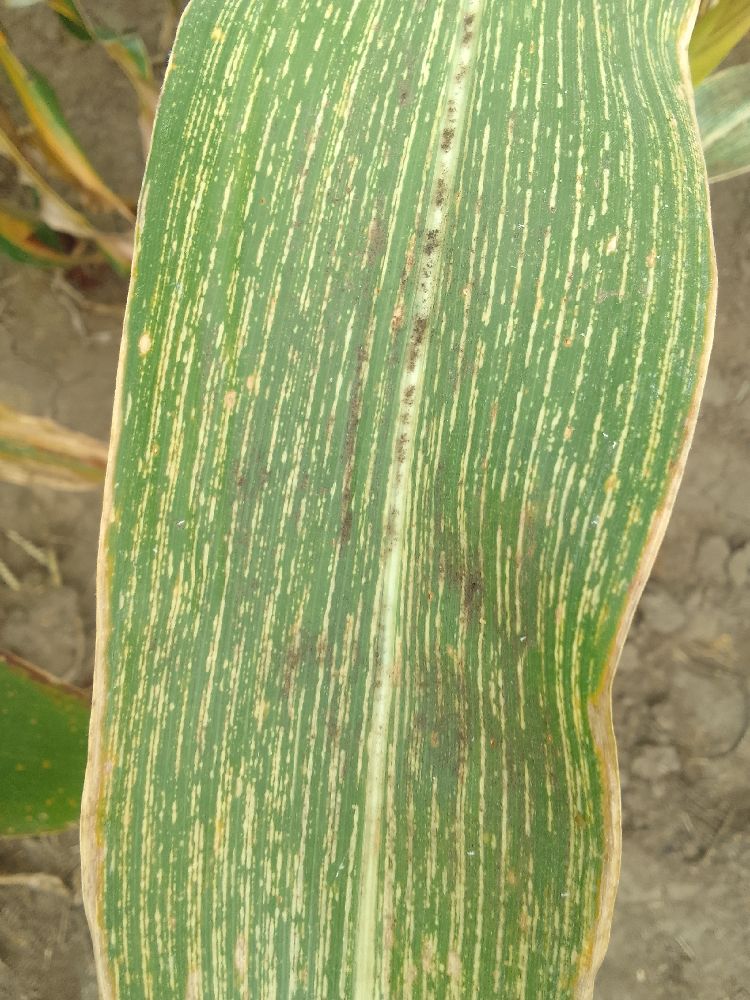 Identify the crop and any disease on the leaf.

maize, maize streak virus
